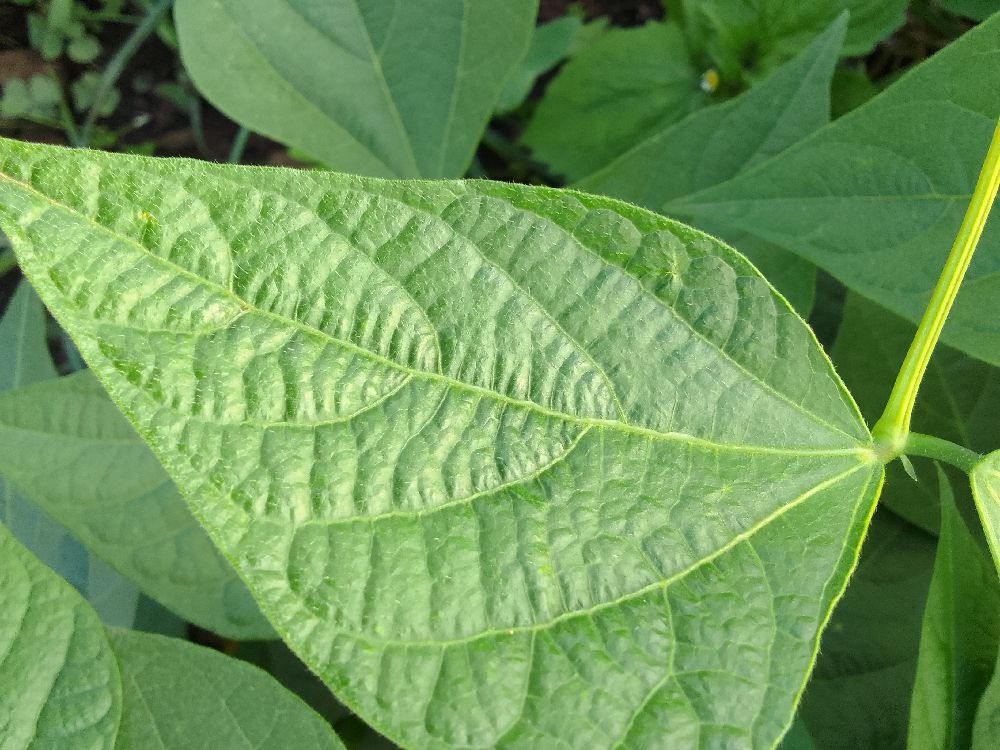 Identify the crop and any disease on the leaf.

common bean, healthy
